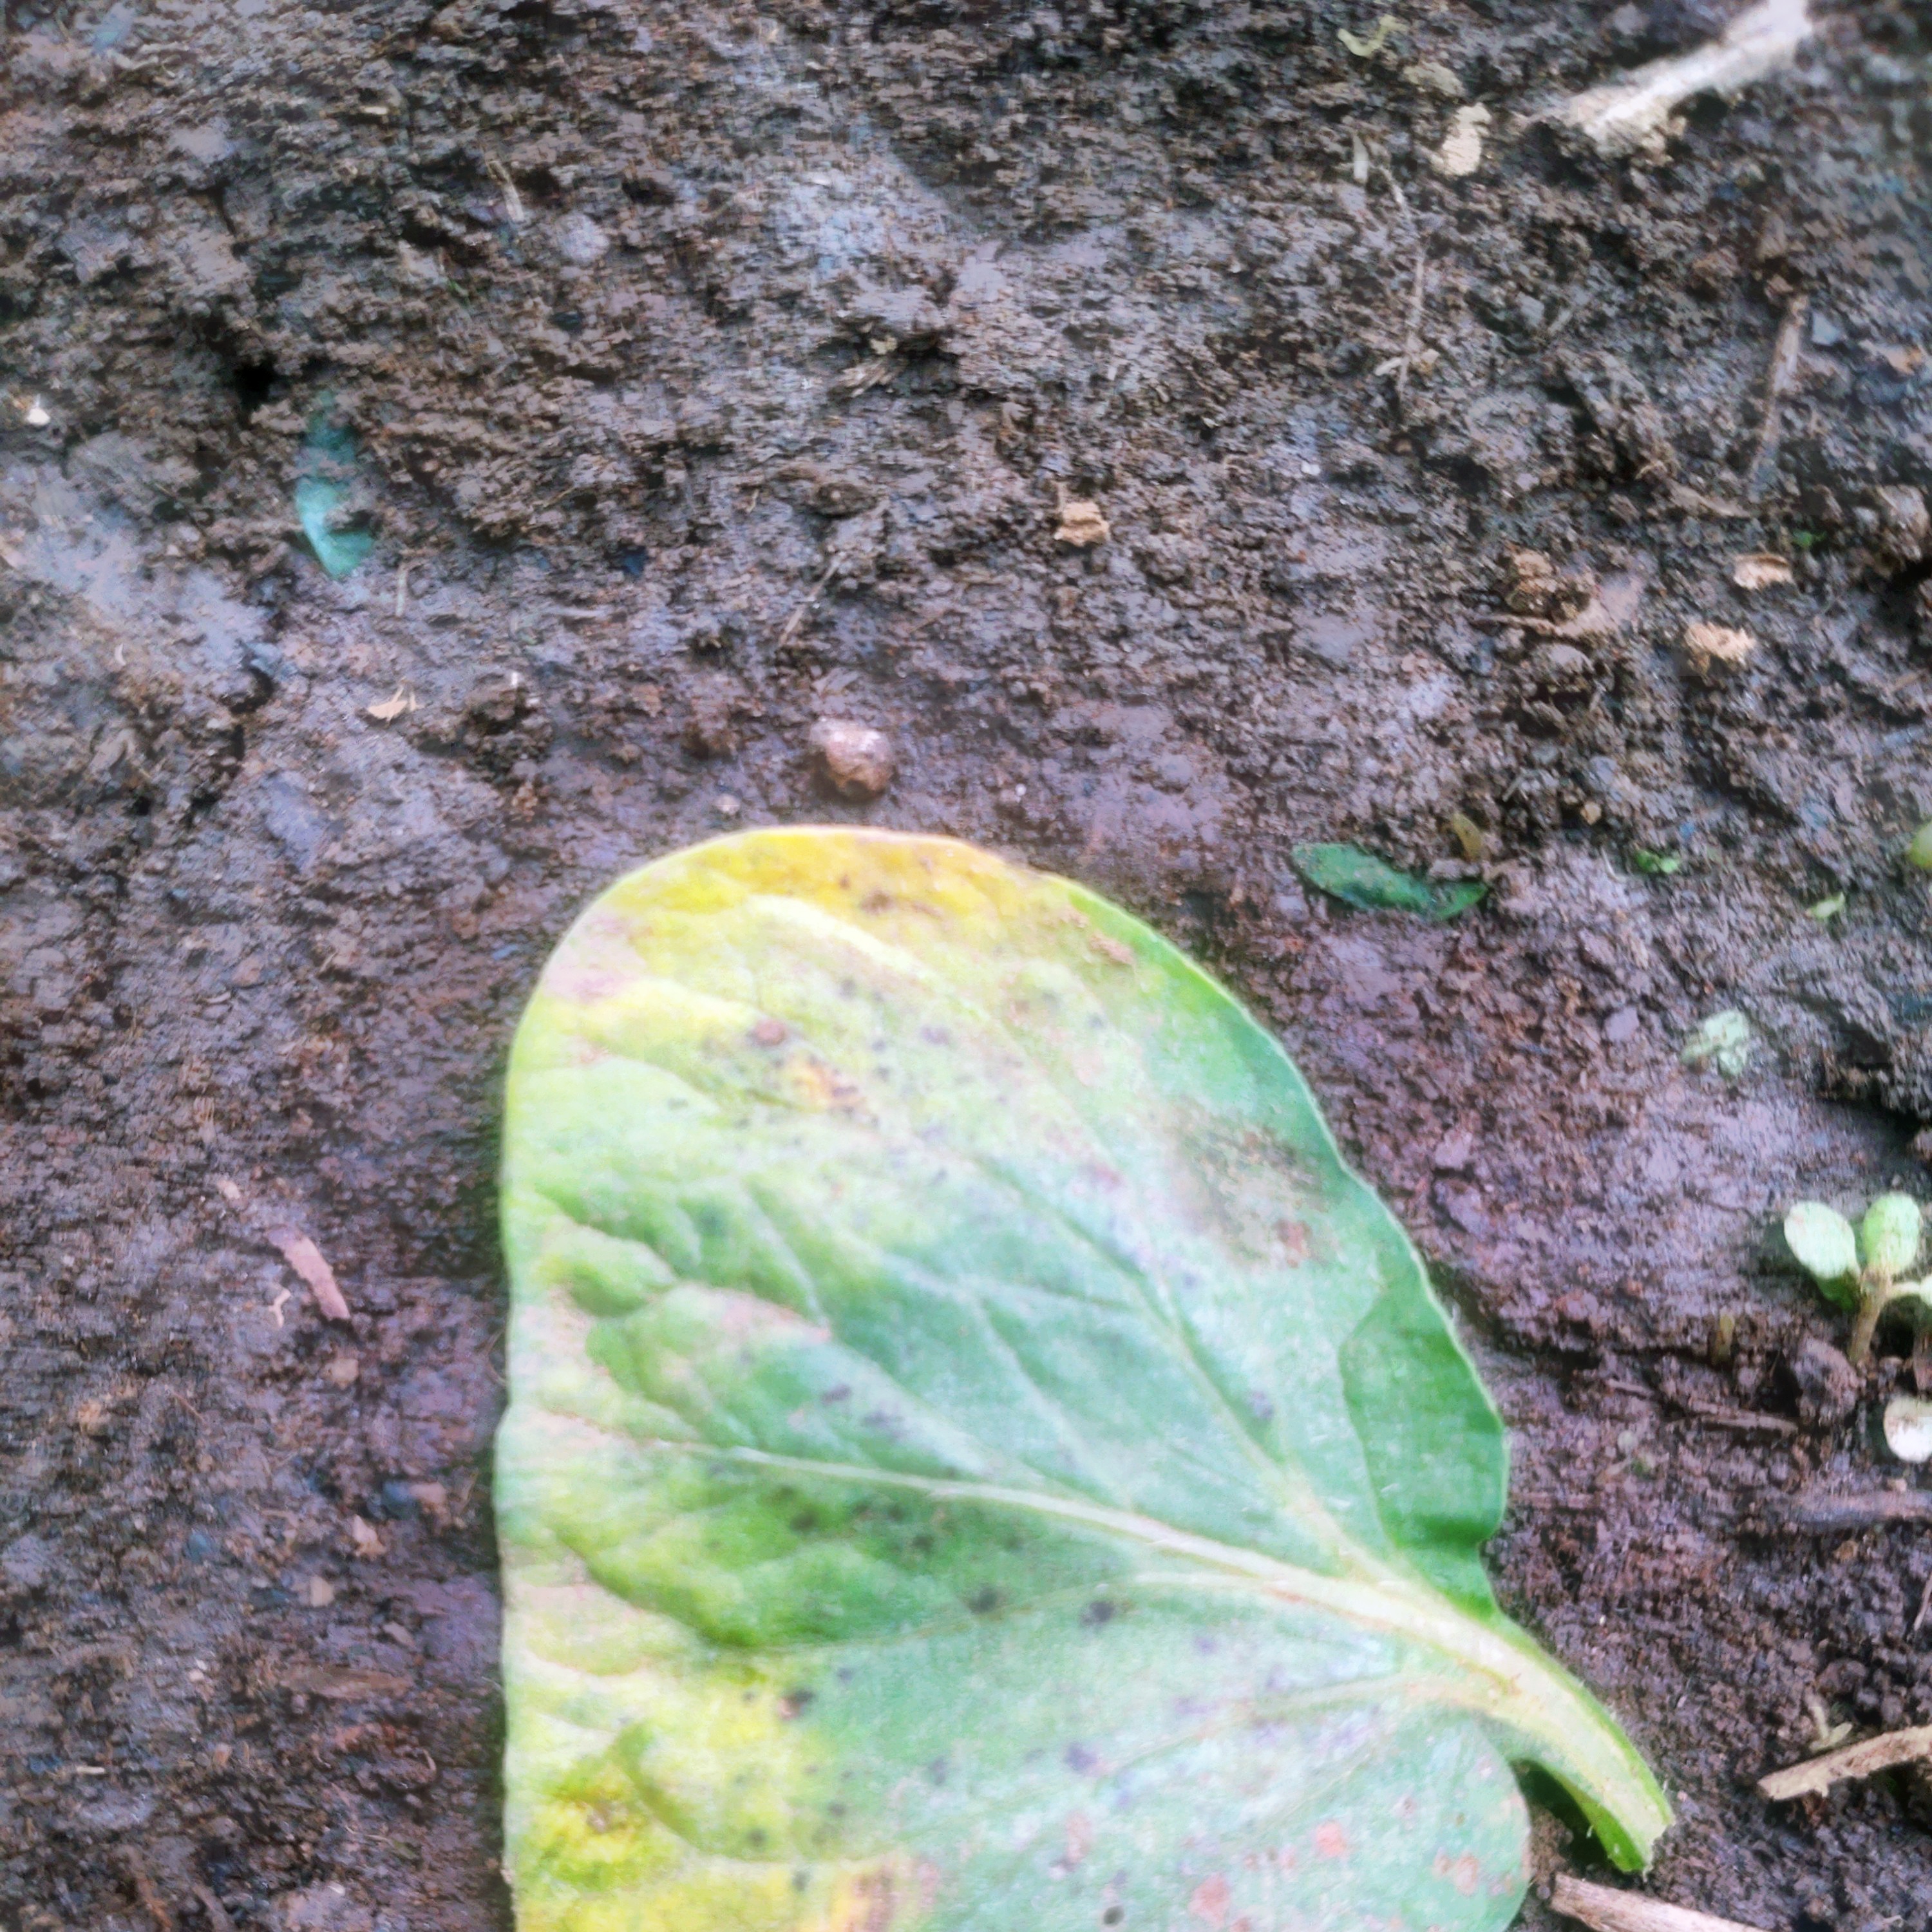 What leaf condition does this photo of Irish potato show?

late blight
